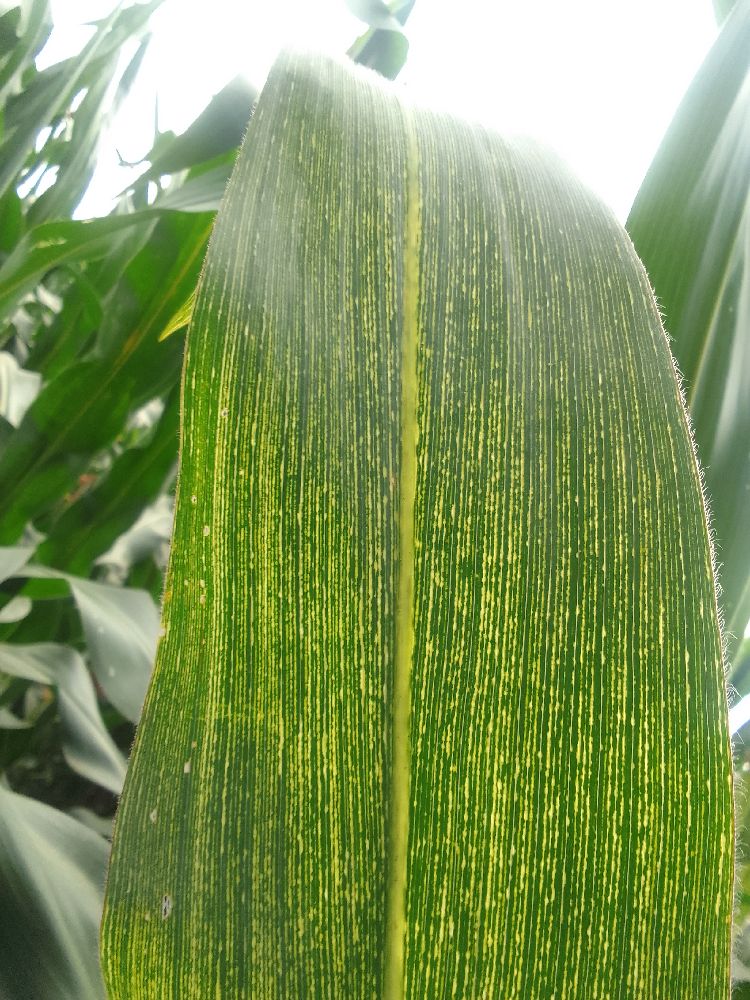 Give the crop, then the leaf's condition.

maize, maize streak virus
